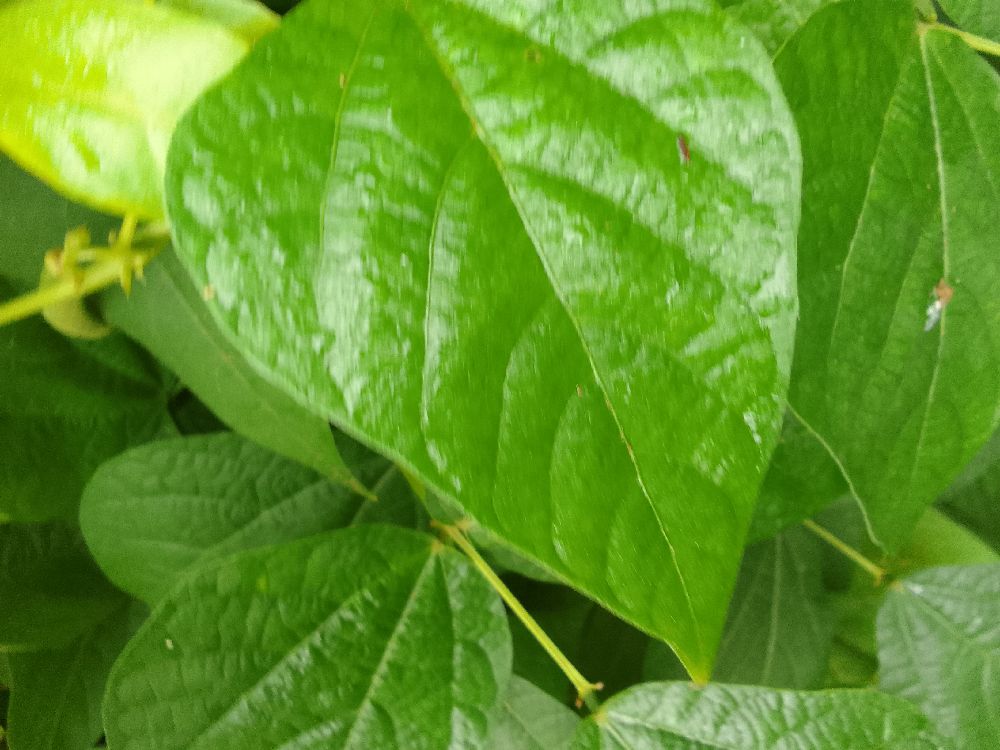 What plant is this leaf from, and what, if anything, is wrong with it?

common bean, healthy
